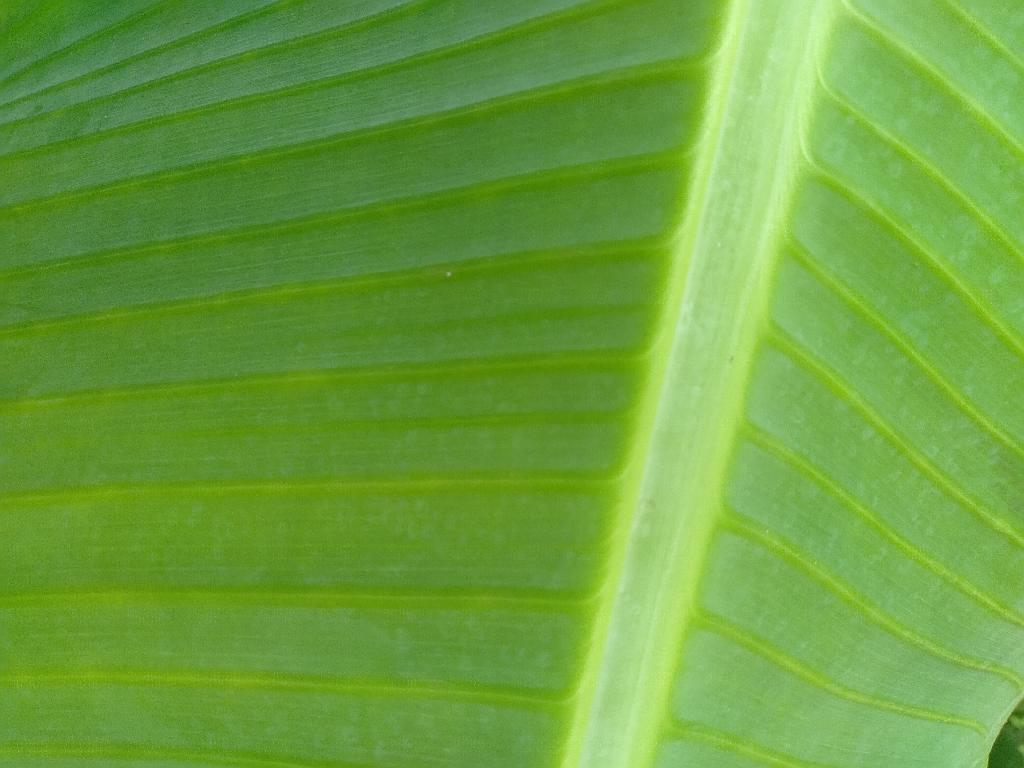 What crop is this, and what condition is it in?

banana, healthy
